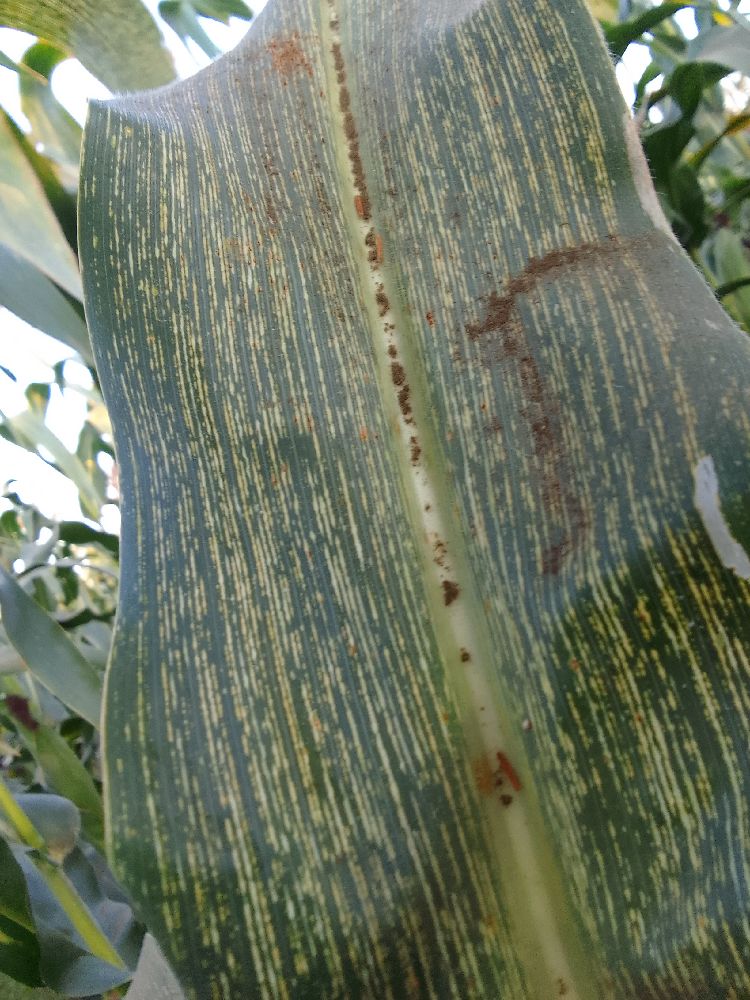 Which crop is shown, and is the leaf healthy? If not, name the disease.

maize, maize streak virus
